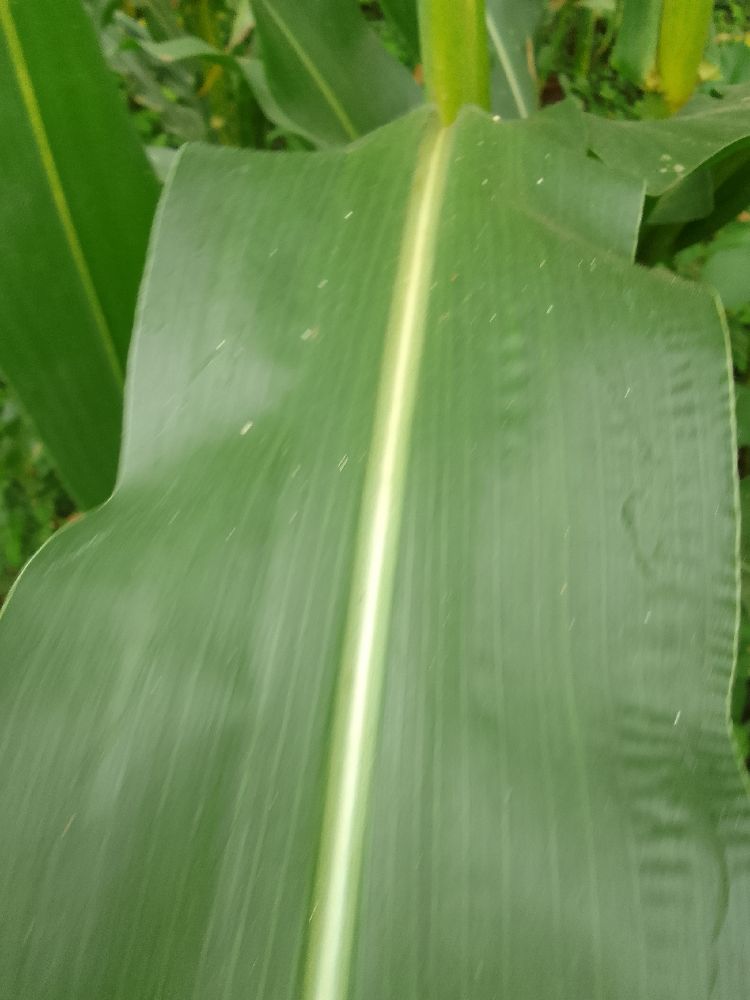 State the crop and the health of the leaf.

maize, healthy
